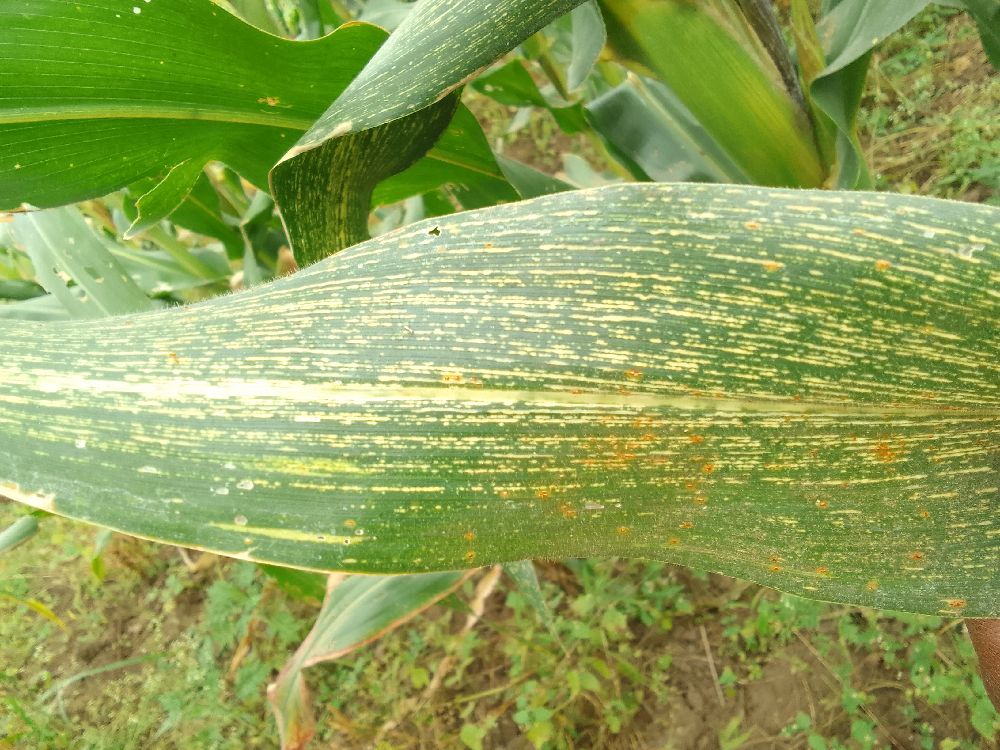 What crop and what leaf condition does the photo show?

maize, maize streak virus
